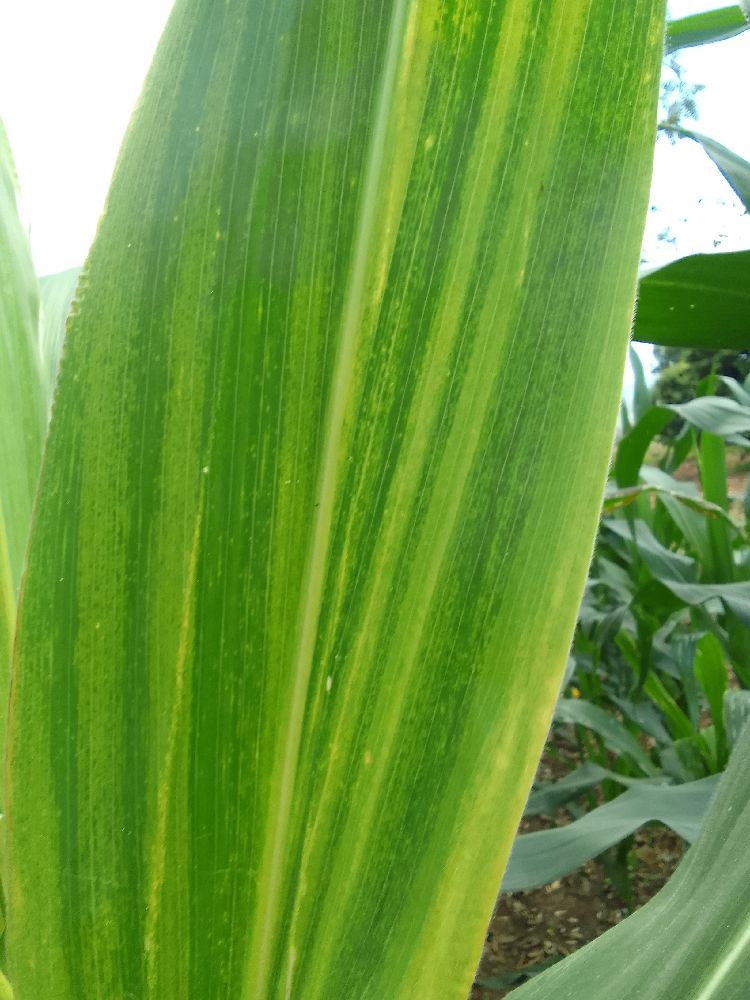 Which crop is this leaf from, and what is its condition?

maize, maize lethal necrosis
